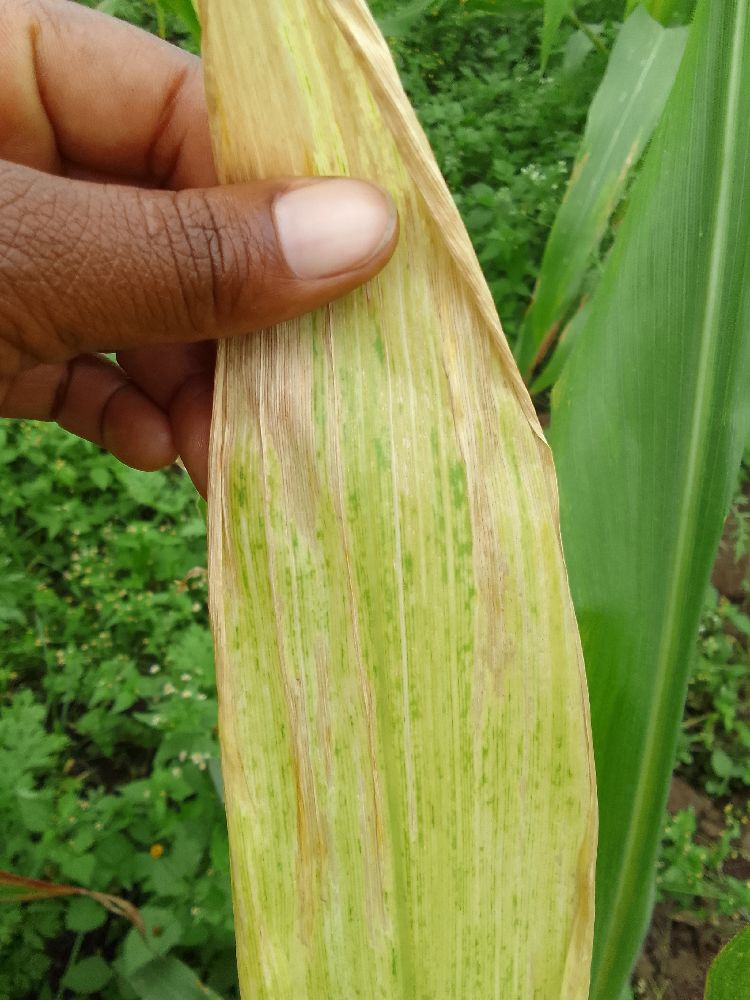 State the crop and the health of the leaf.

maize, maize lethal necrosis
